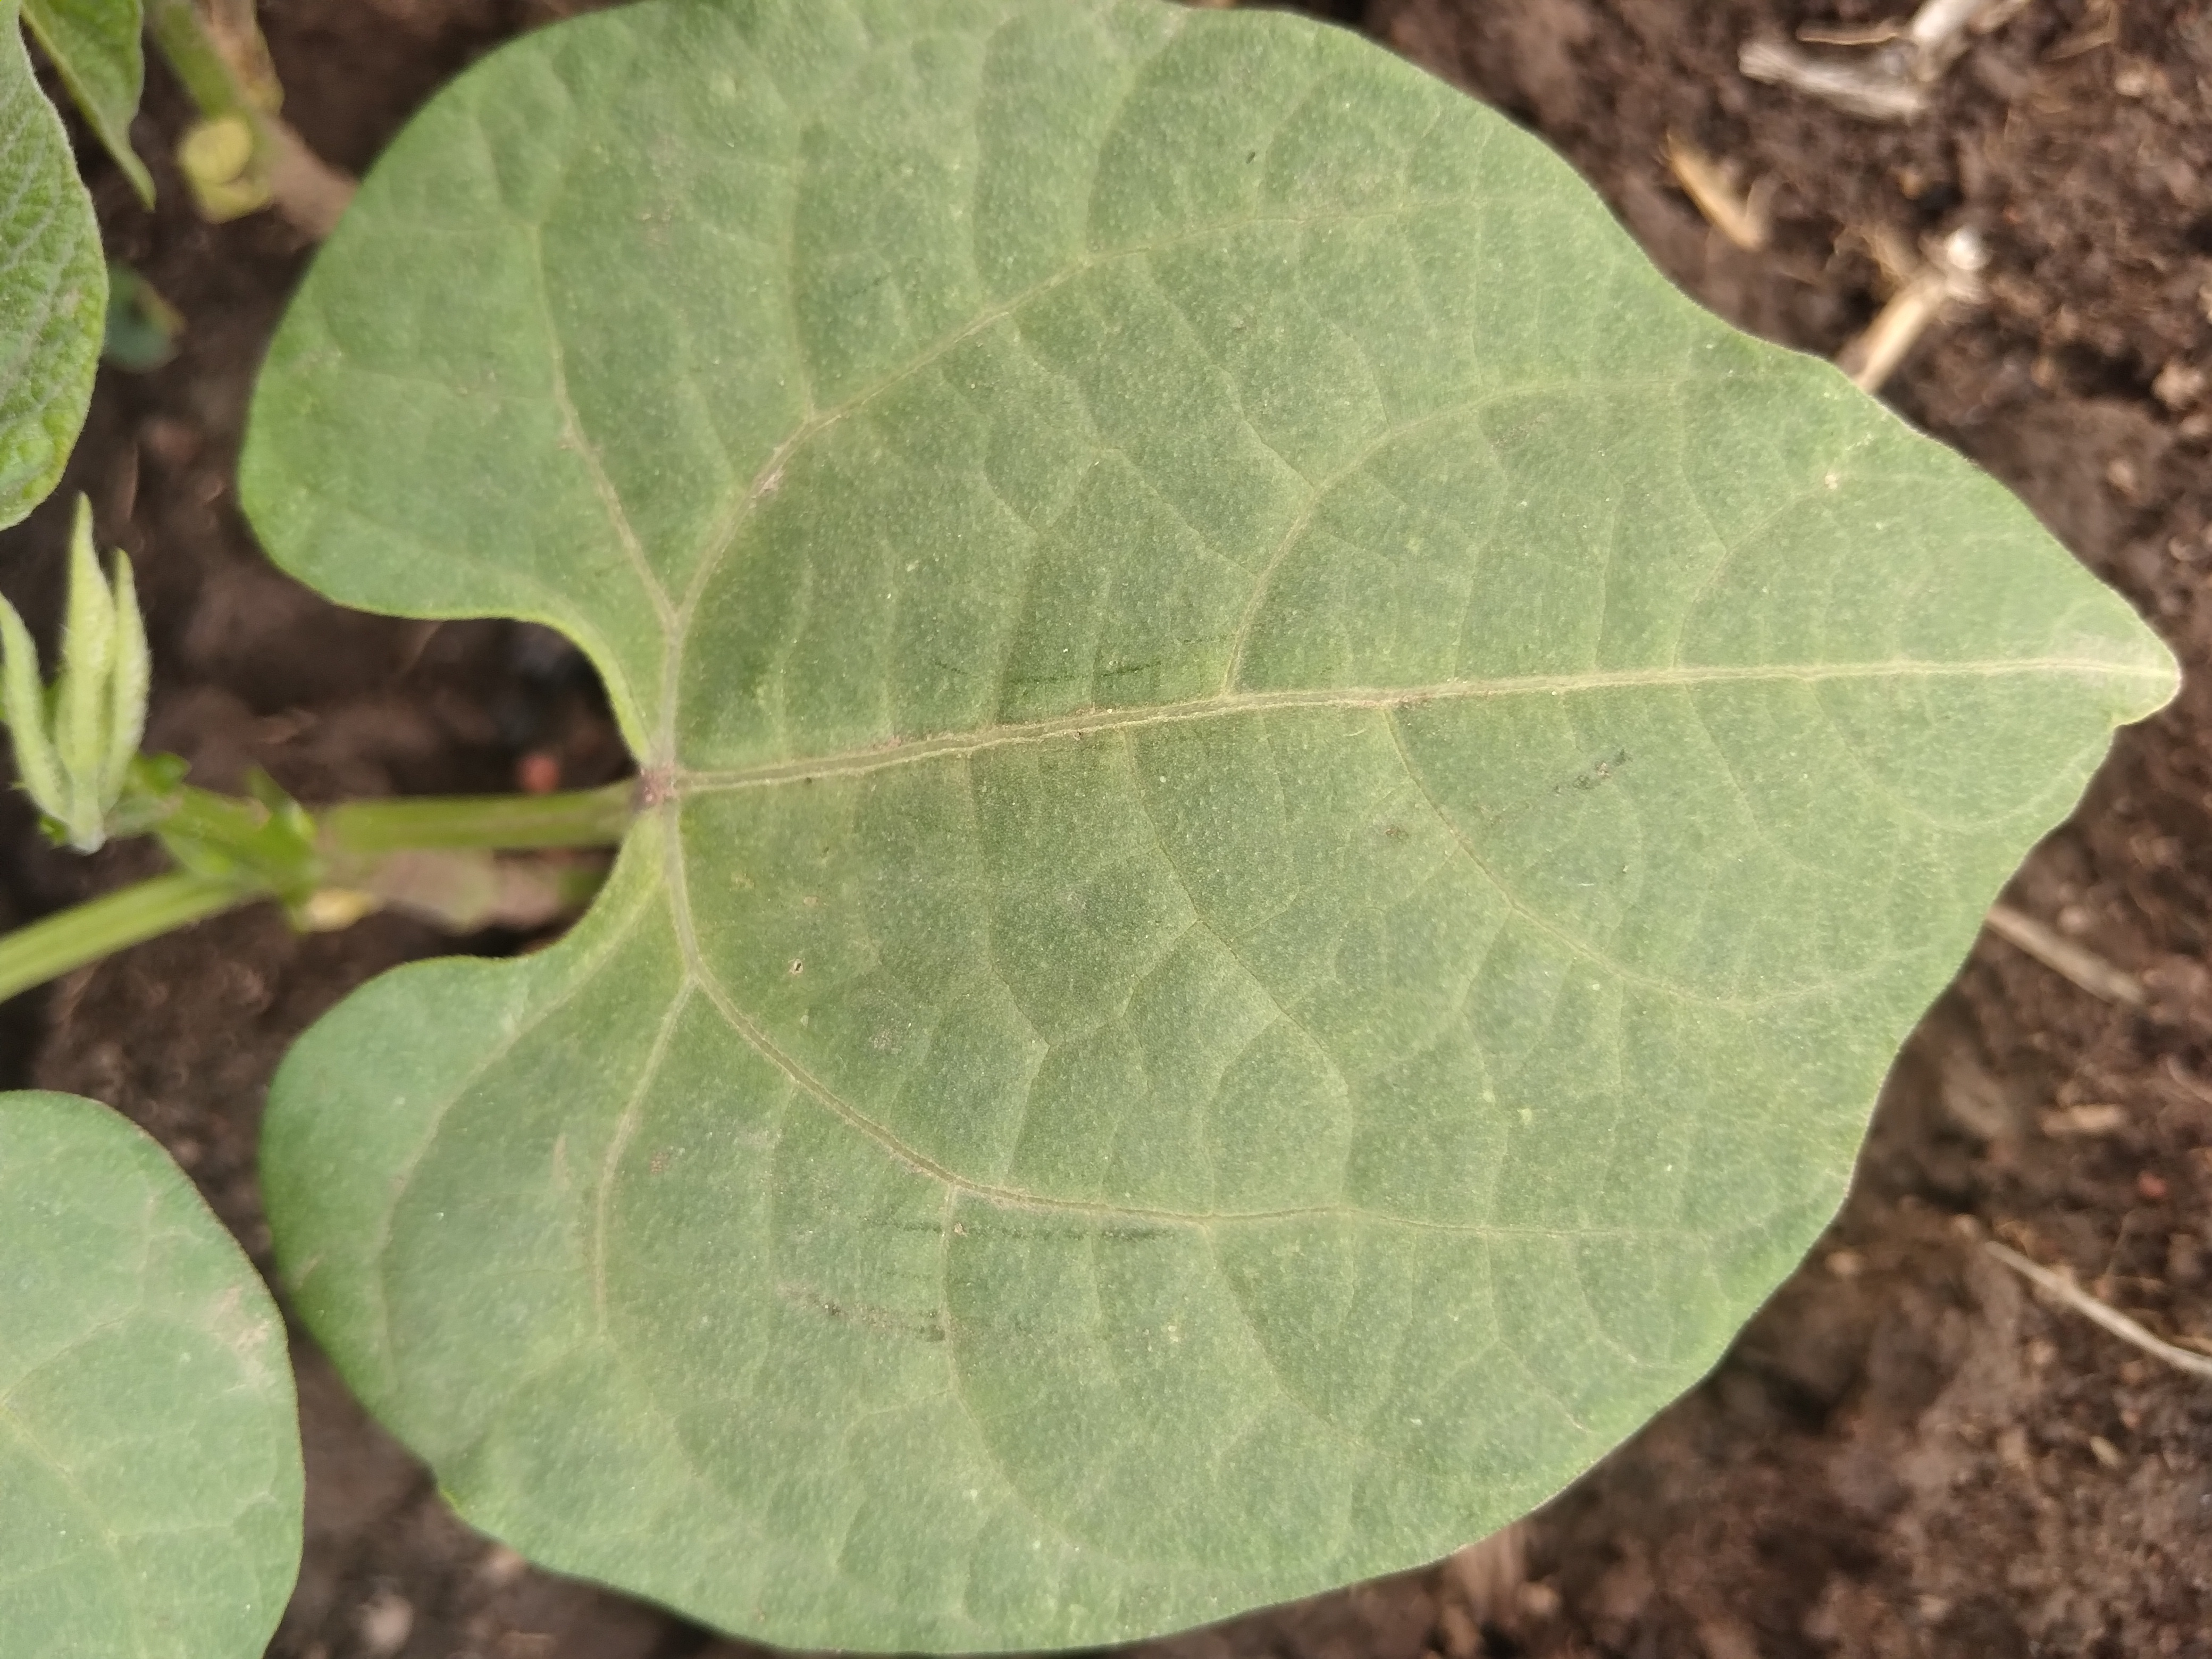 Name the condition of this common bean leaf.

healthy
